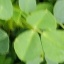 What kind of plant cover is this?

unstructured weed
